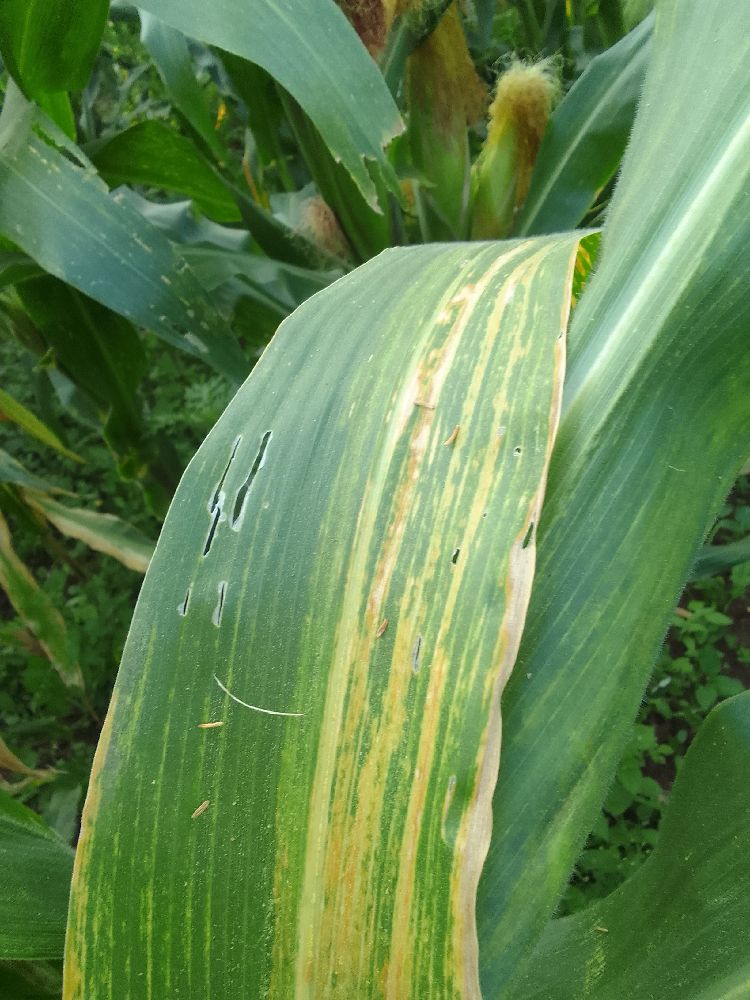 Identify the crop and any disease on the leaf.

maize, maize lethal necrosis
